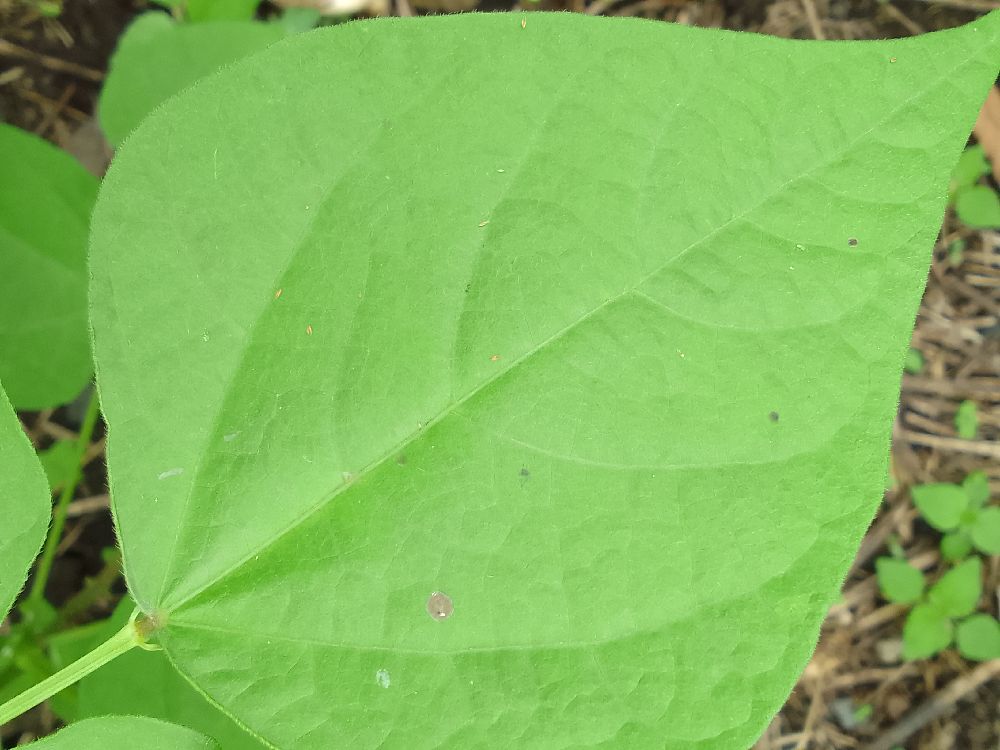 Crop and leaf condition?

common bean, healthy
